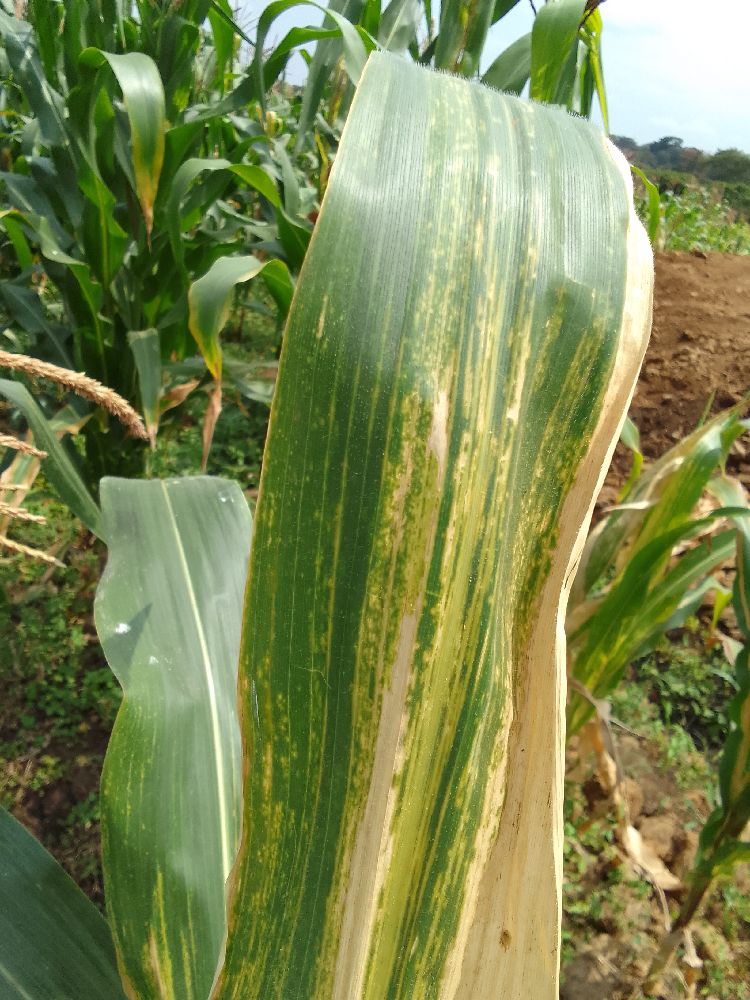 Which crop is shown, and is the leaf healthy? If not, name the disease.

maize, maize lethal necrosis
